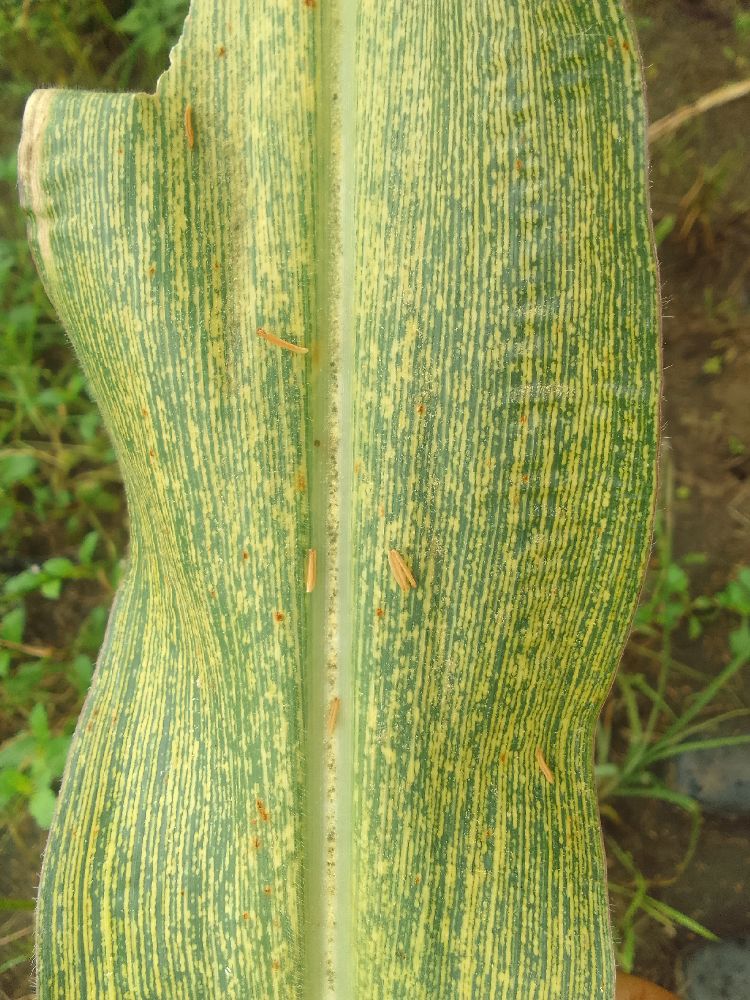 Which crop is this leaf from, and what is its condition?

maize, maize streak virus
